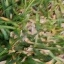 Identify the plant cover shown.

grass
